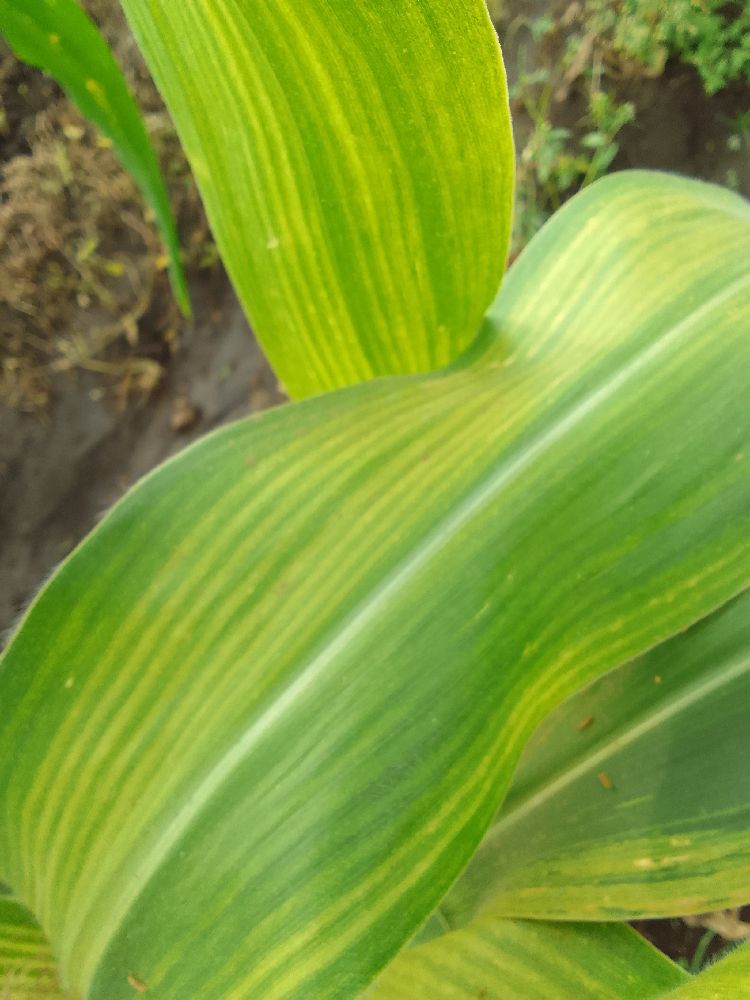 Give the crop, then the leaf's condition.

maize, maize lethal necrosis
